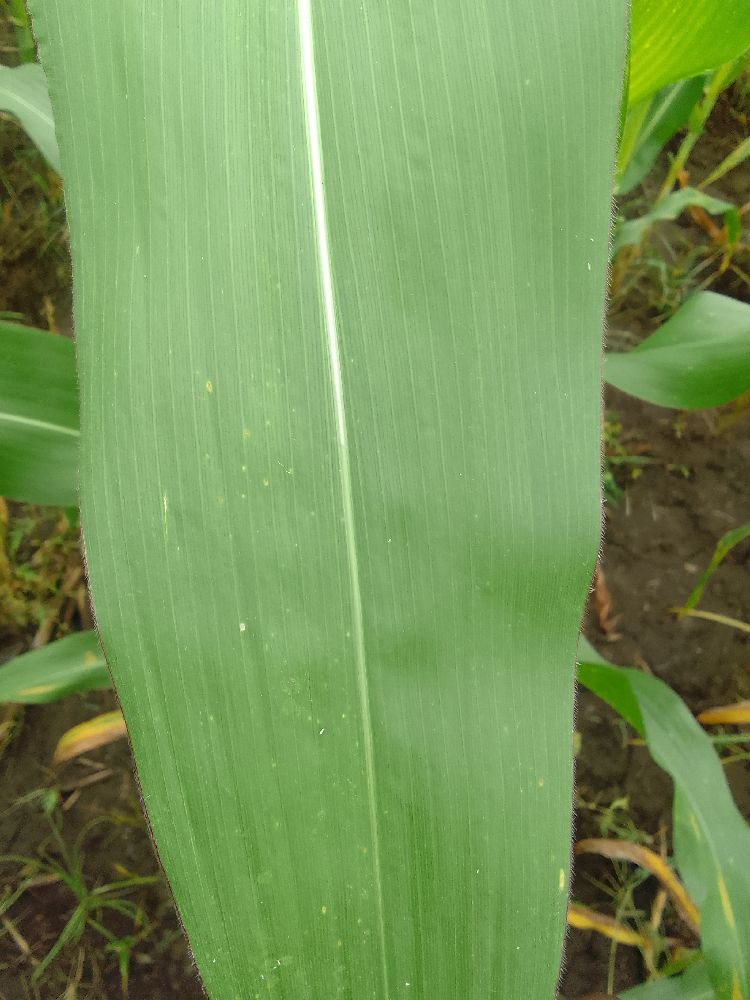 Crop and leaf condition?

maize, healthy
